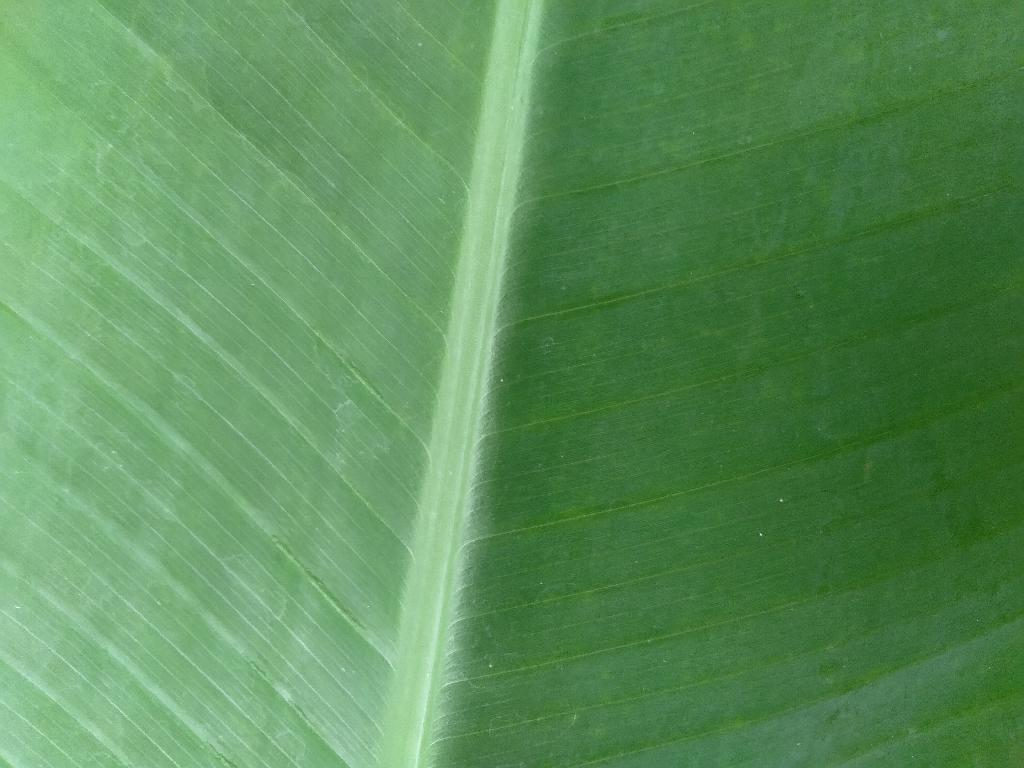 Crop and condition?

banana, healthy
